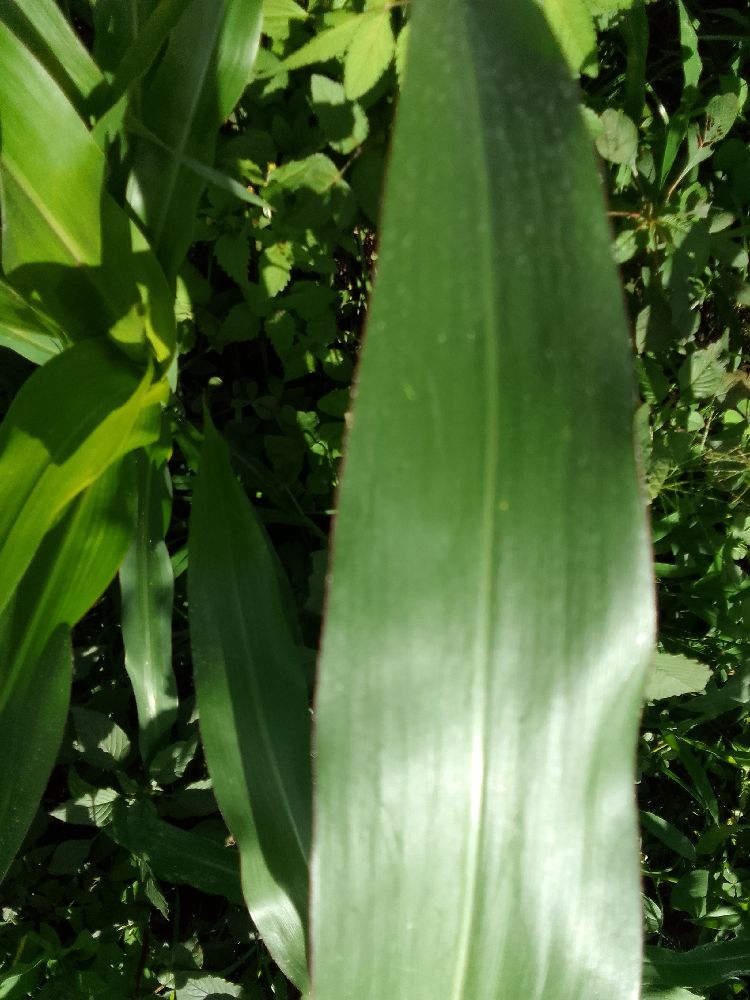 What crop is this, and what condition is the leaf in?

maize, healthy
